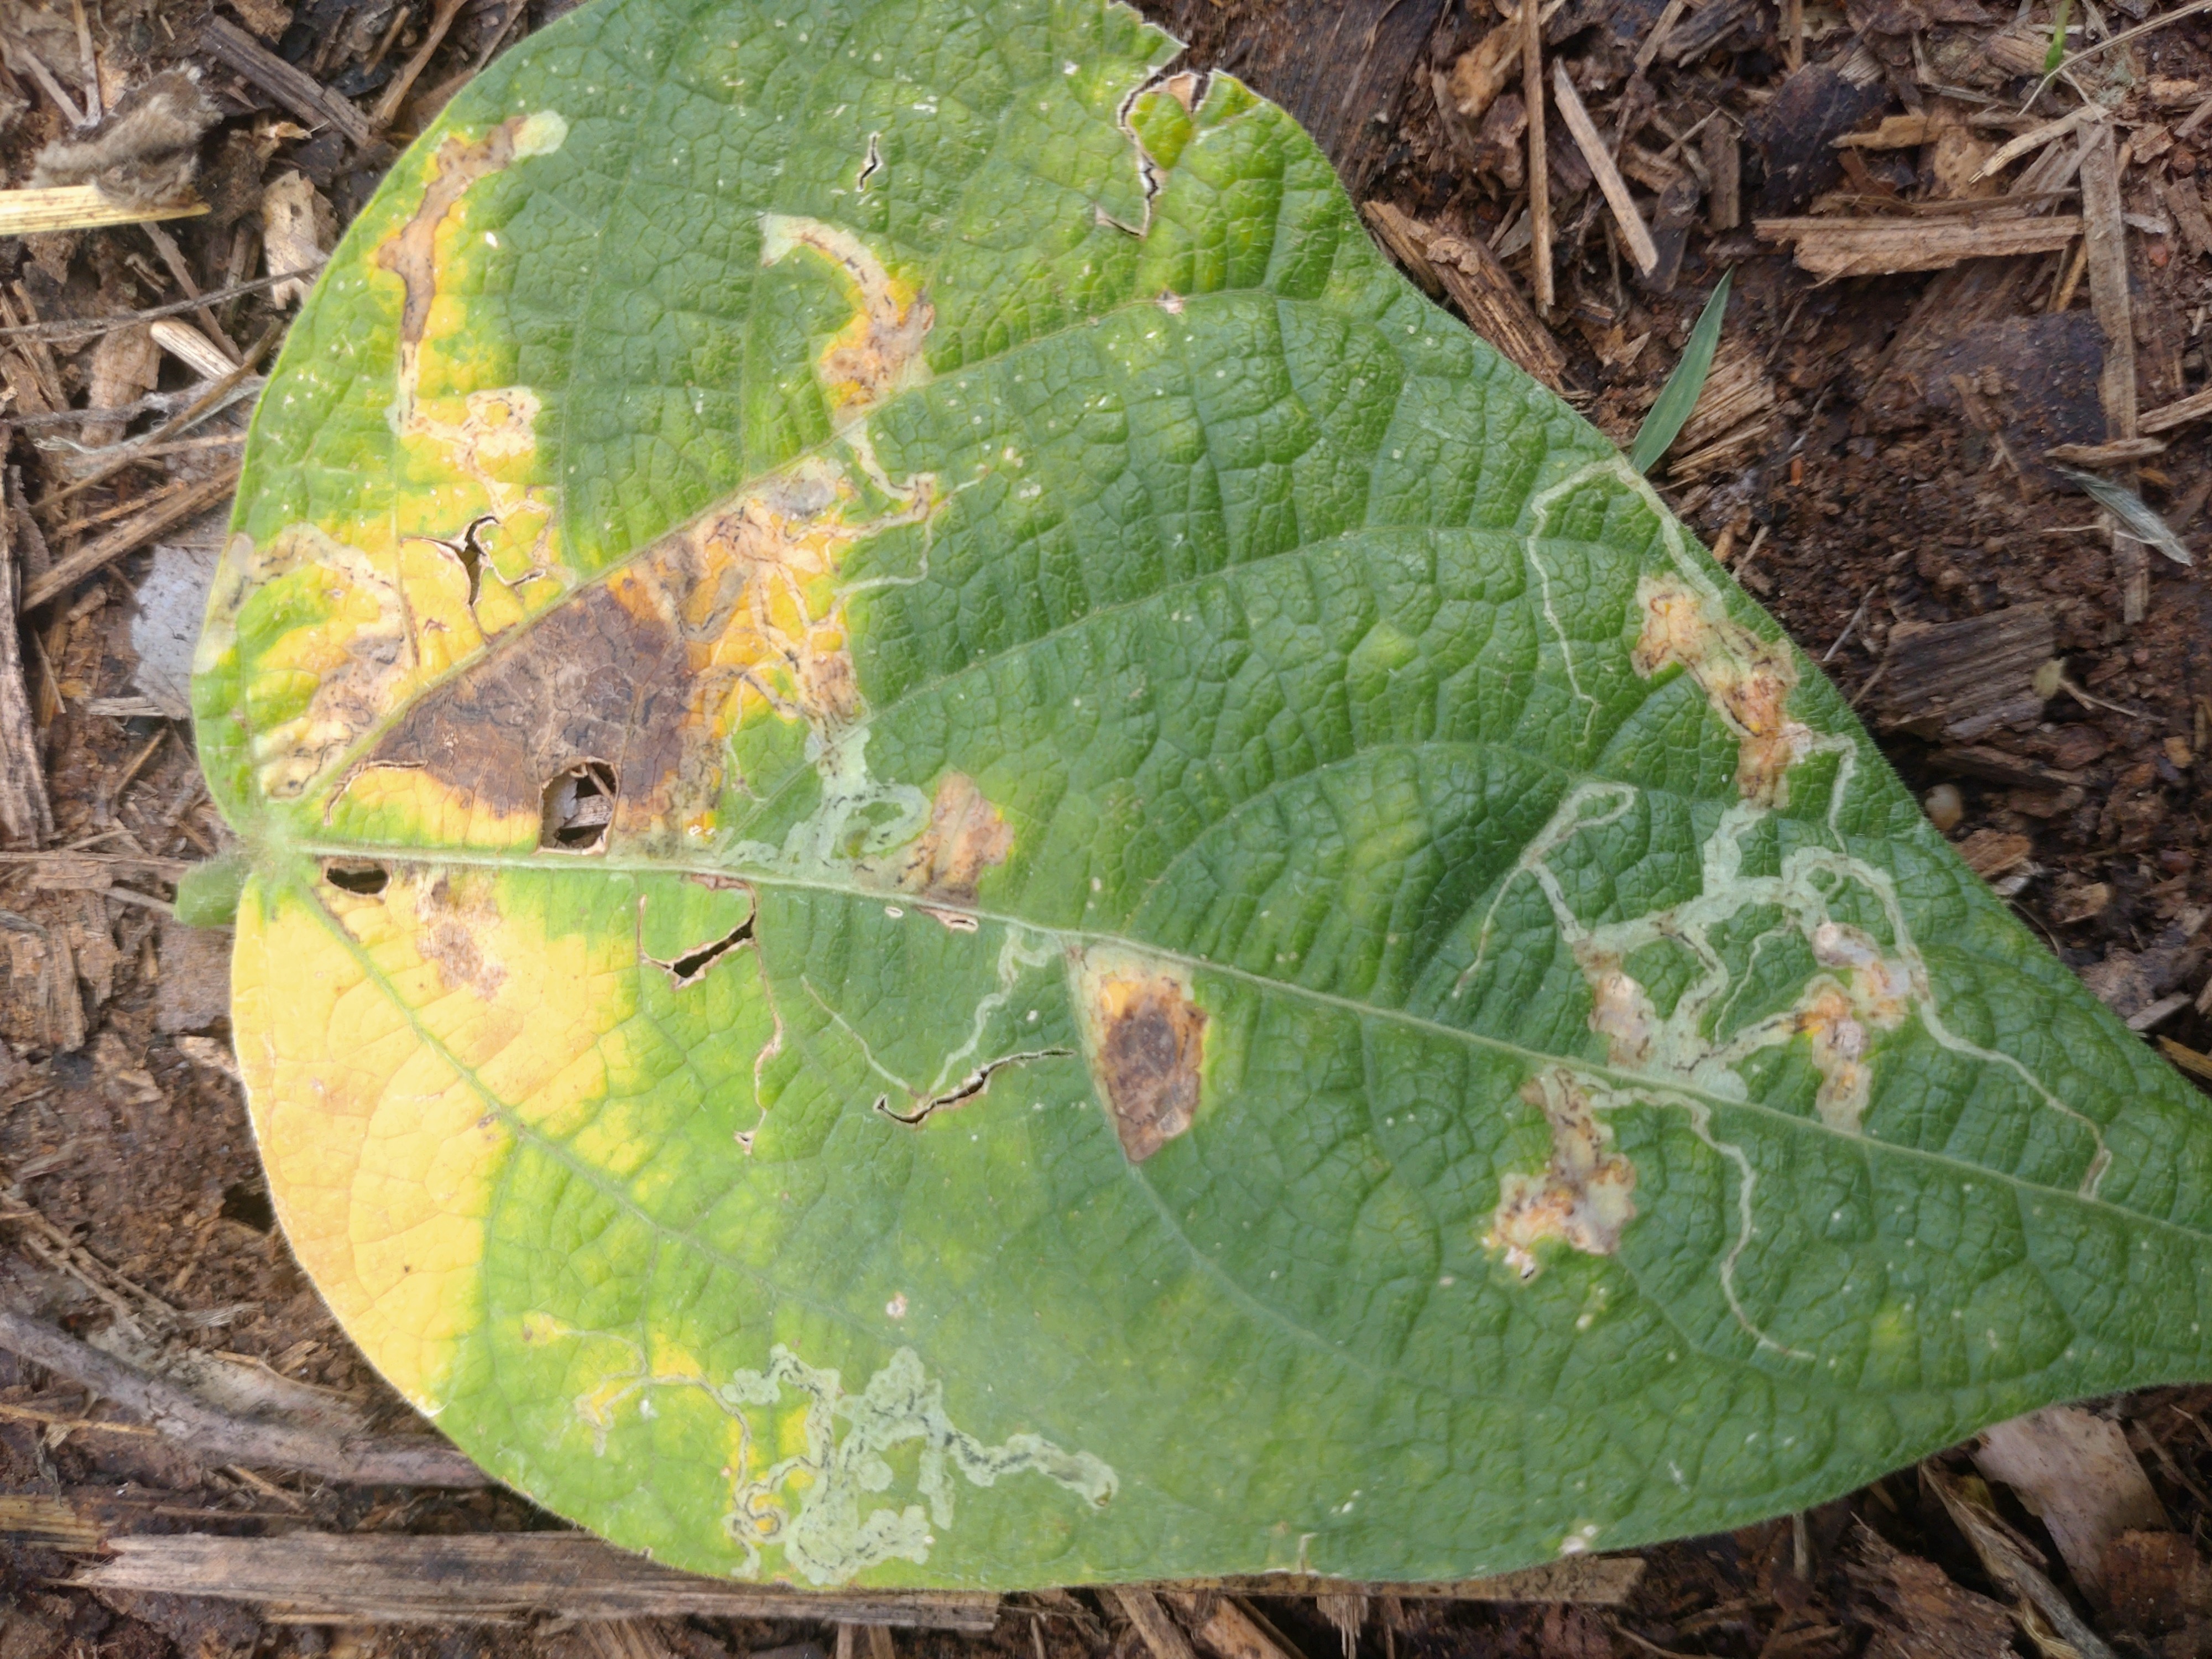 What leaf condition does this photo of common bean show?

anthracnose
